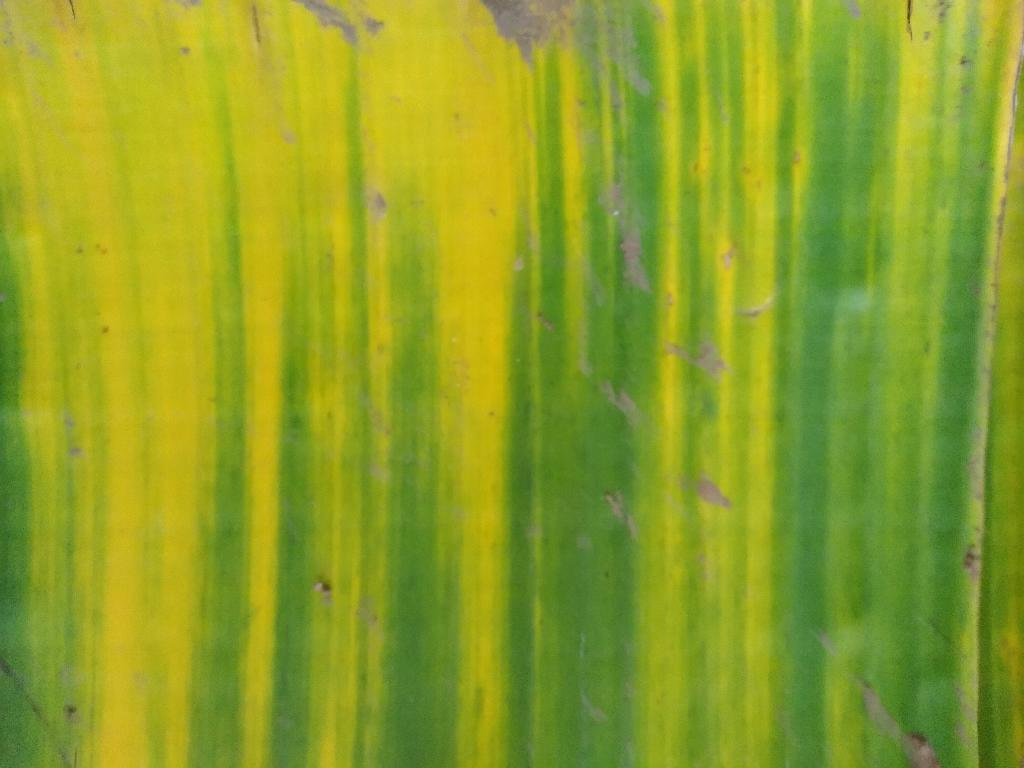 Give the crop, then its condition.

banana, fusarium wilt race 1
